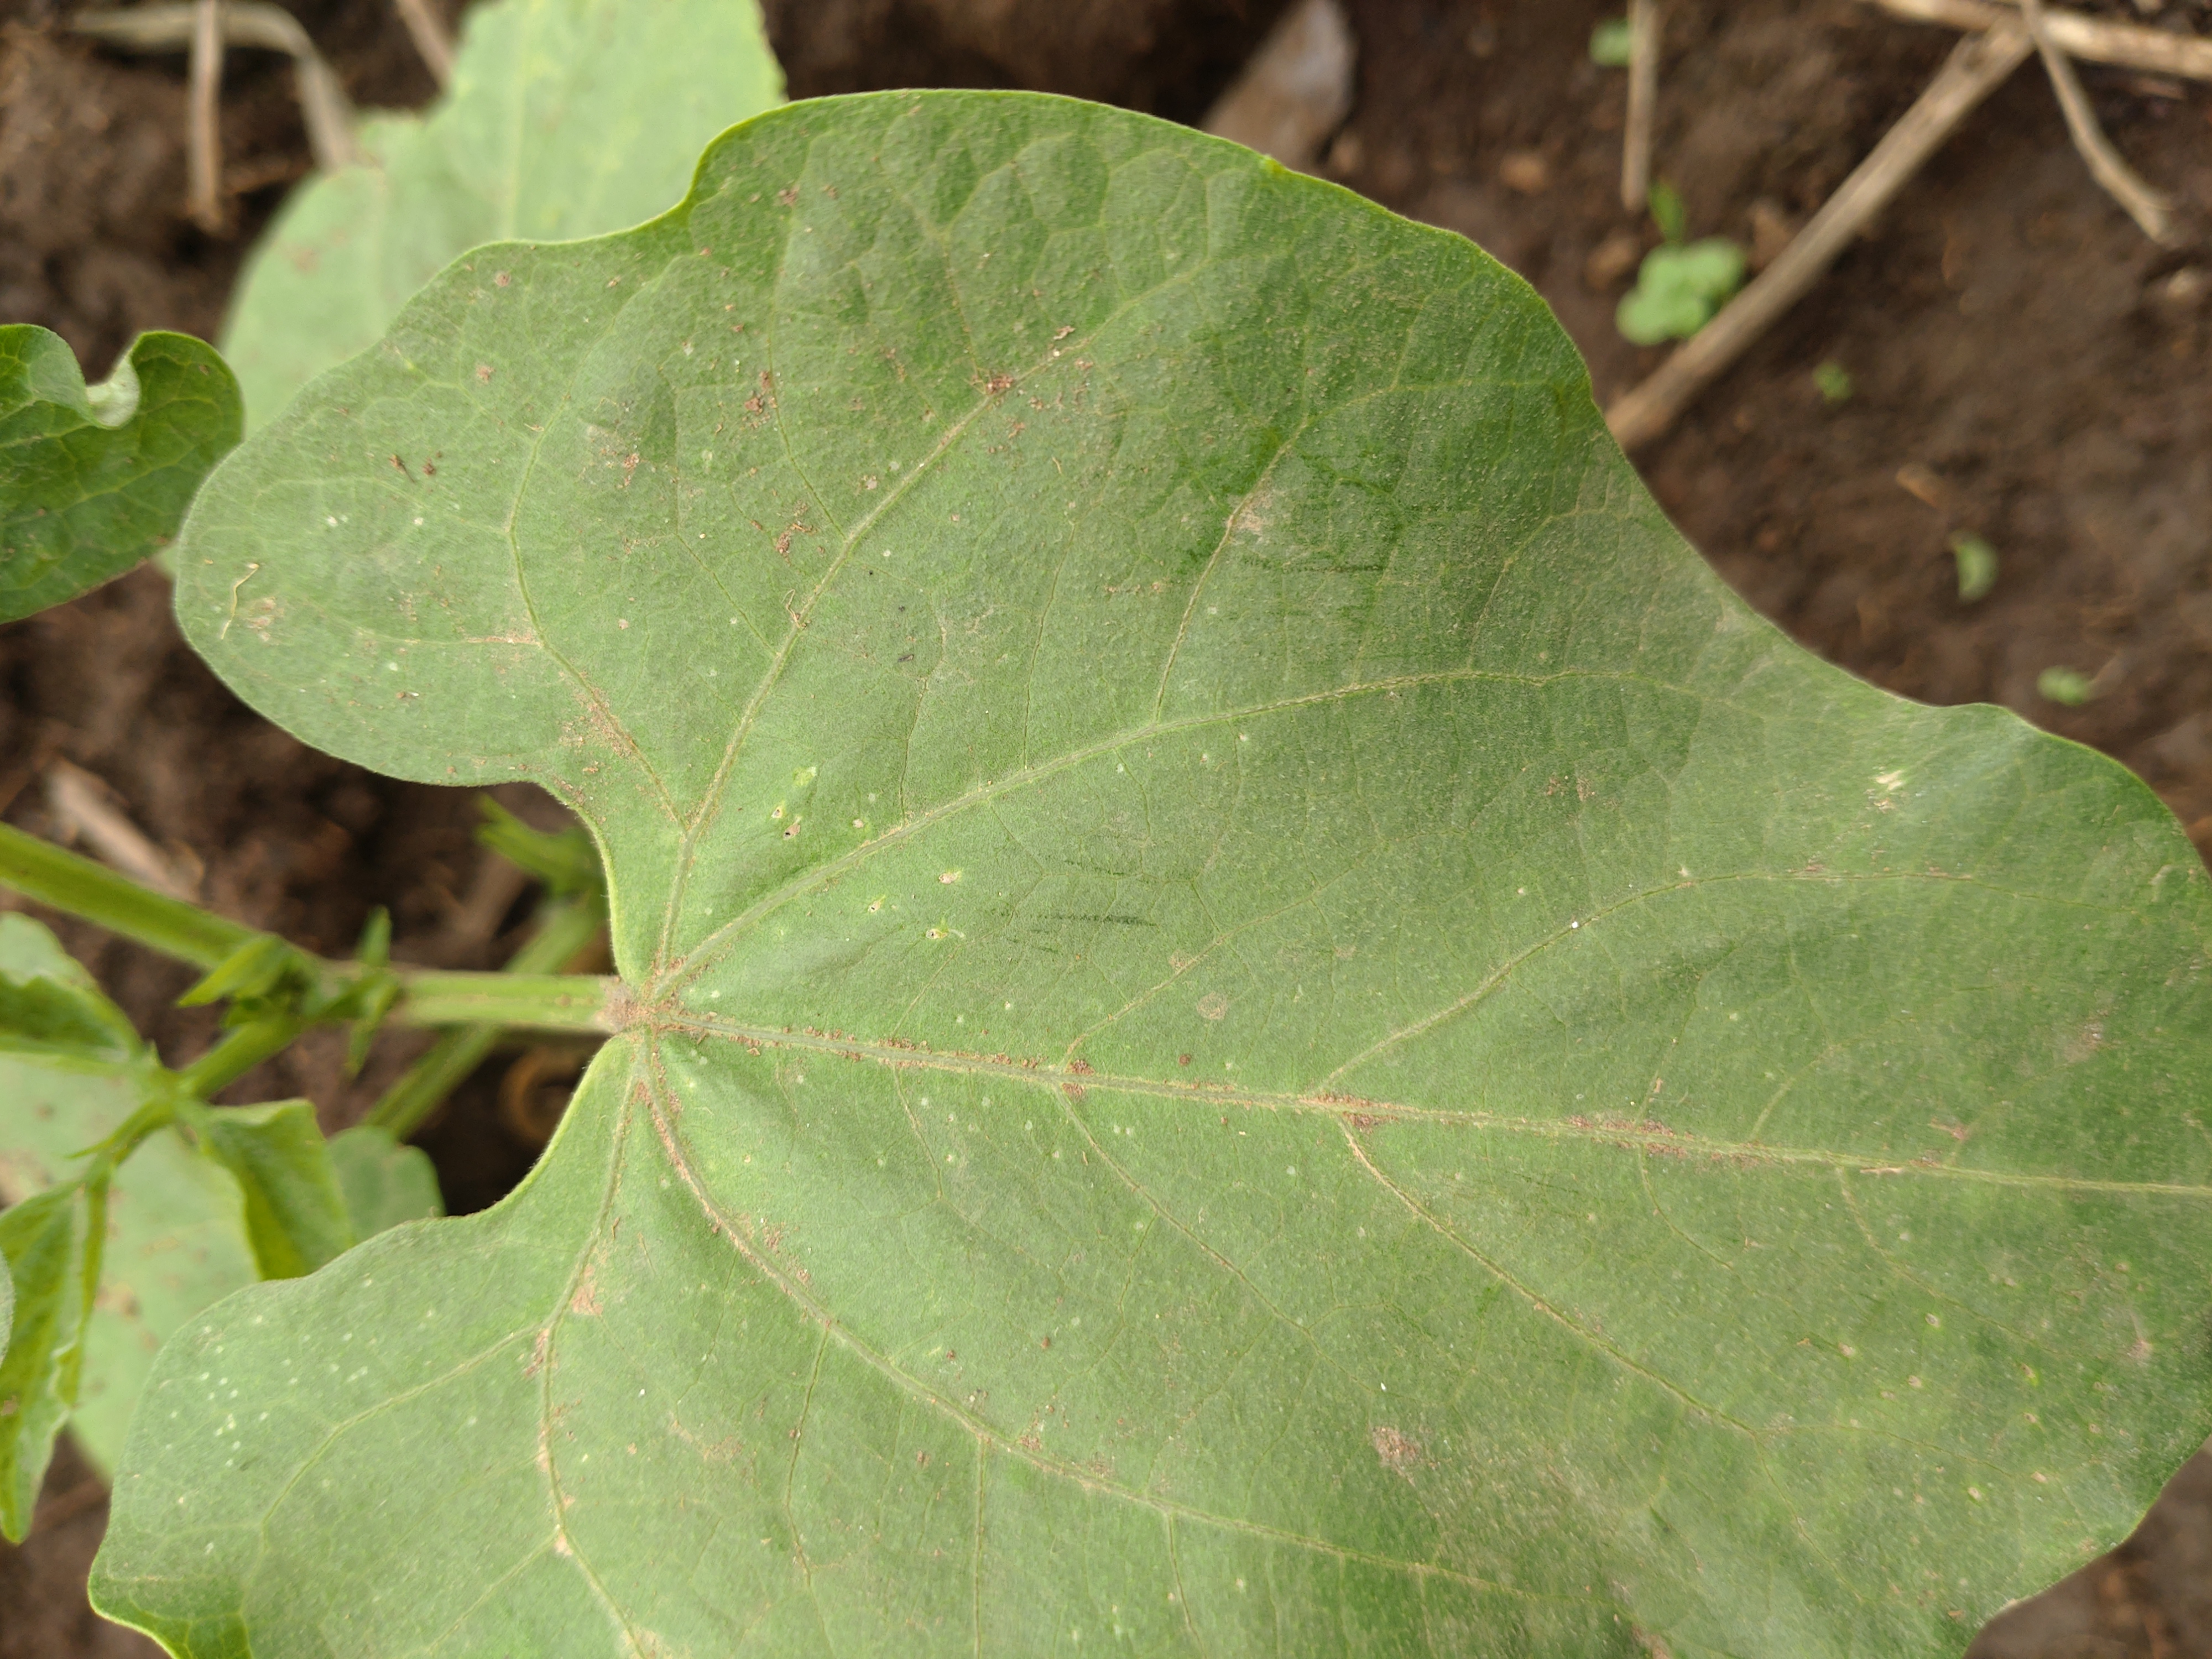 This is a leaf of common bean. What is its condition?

healthy
